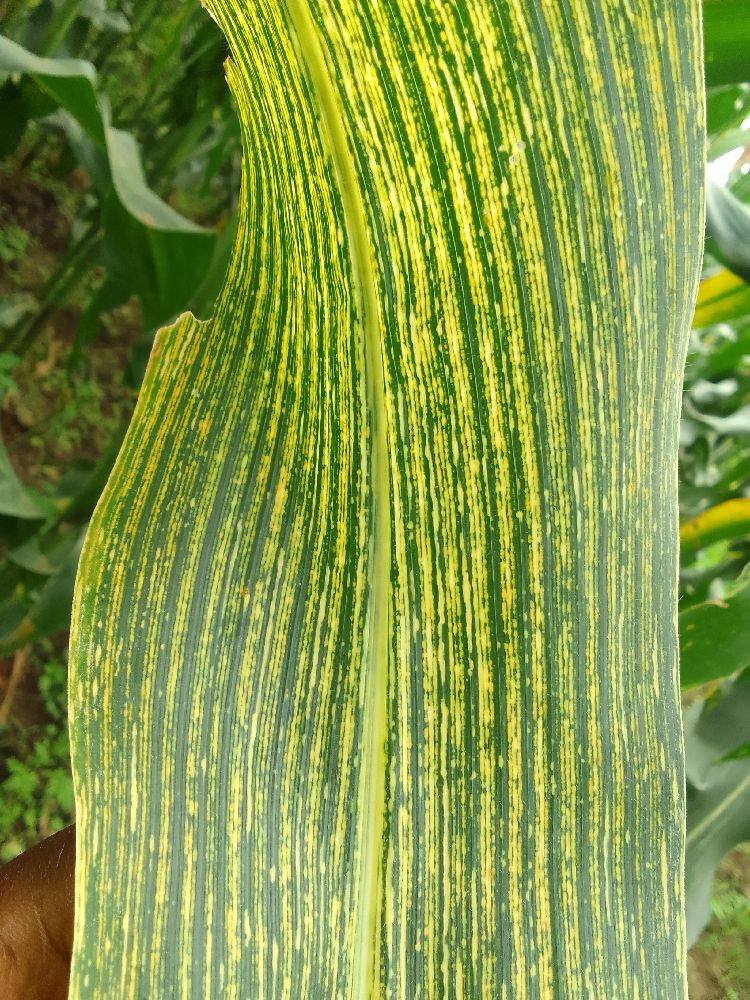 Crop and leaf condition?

maize, maize streak virus
